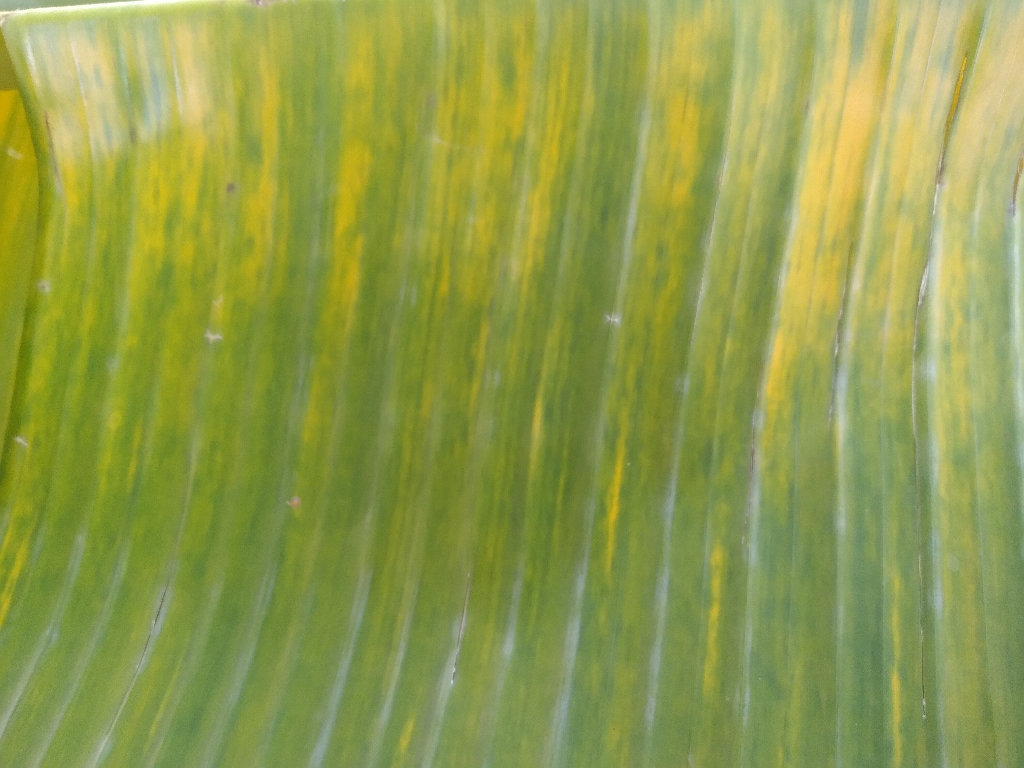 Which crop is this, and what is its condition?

banana, fusarium wilt race 1
